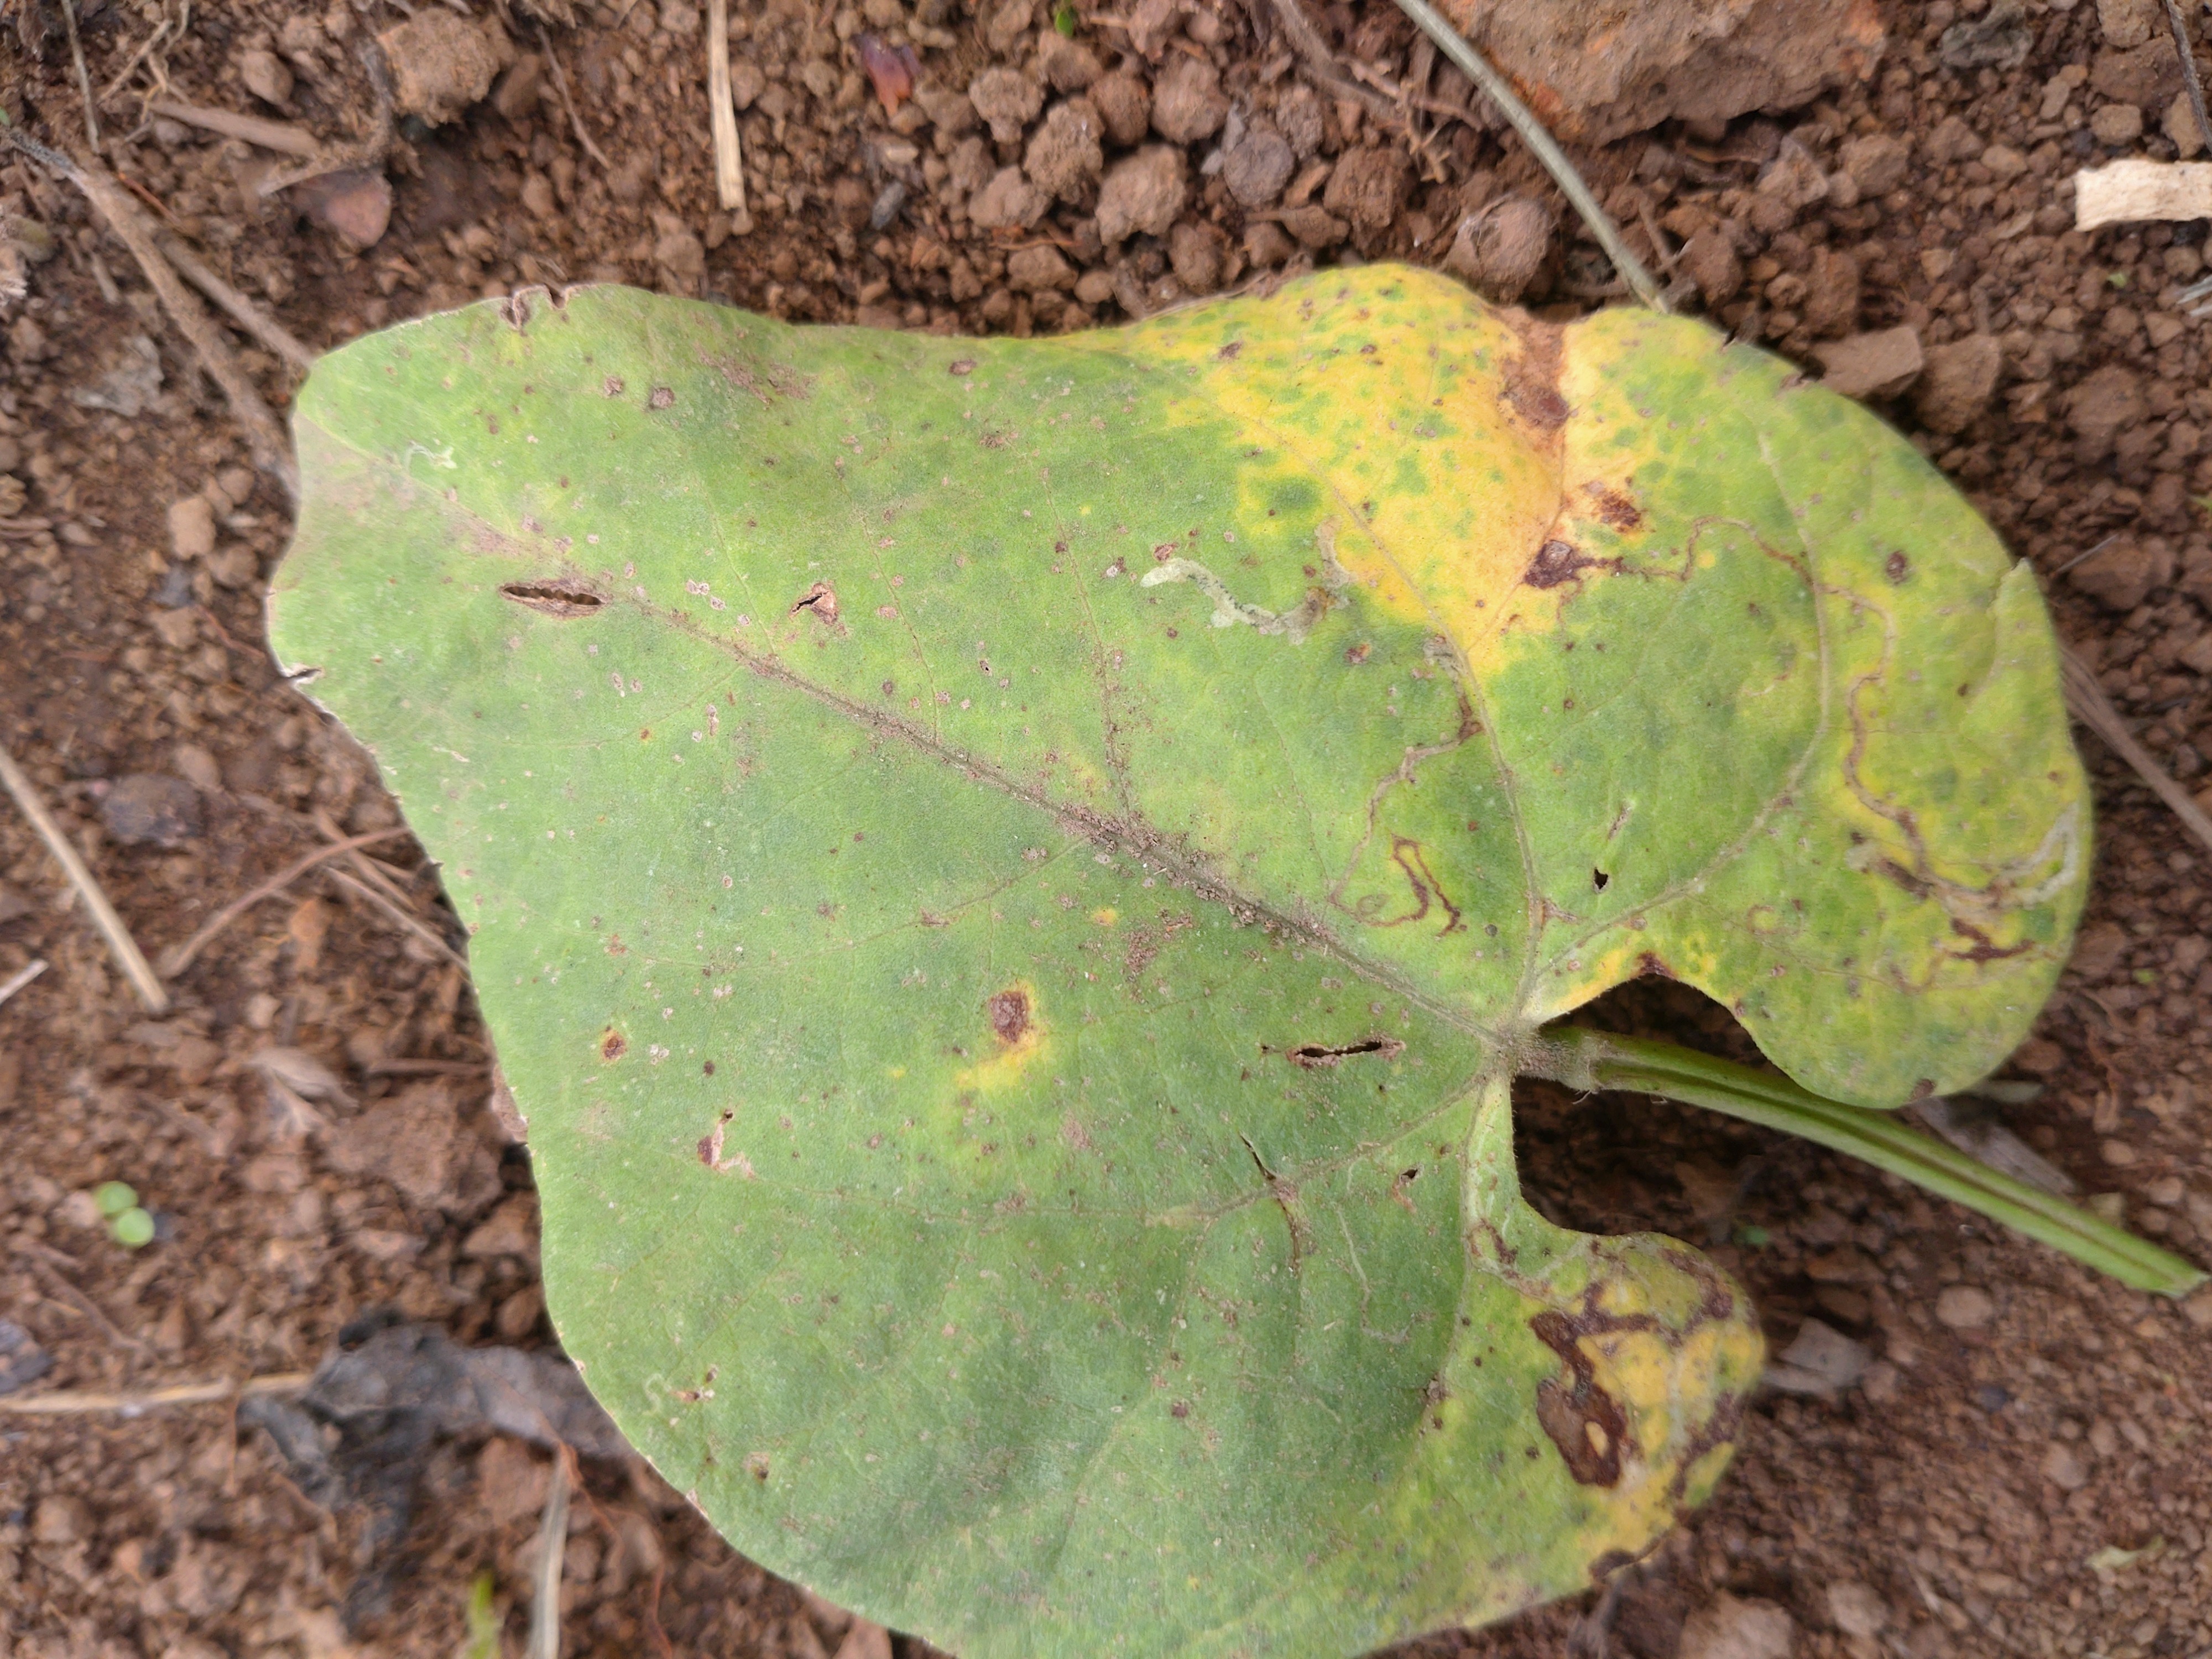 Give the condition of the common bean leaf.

rust
